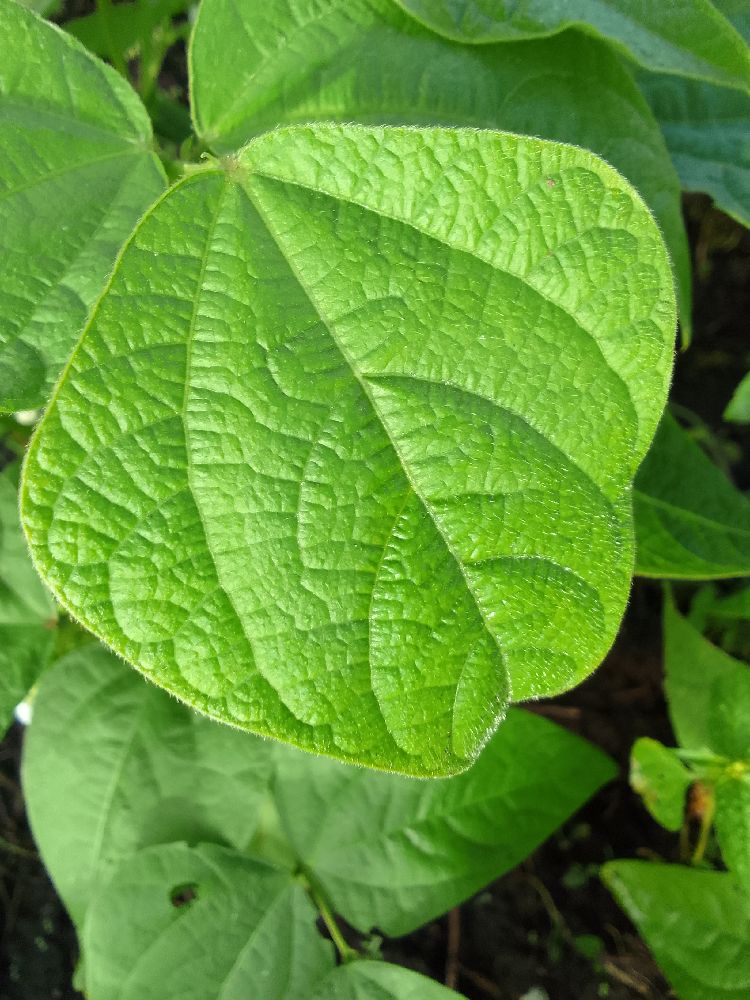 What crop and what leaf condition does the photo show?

common bean, healthy
